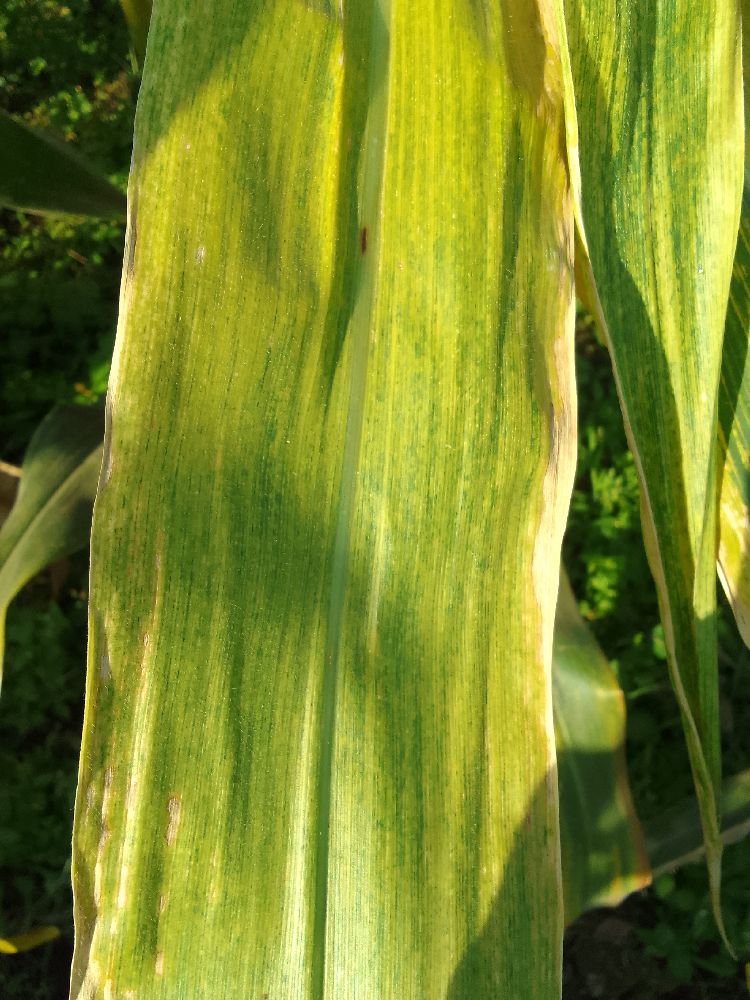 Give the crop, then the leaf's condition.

maize, maize lethal necrosis
